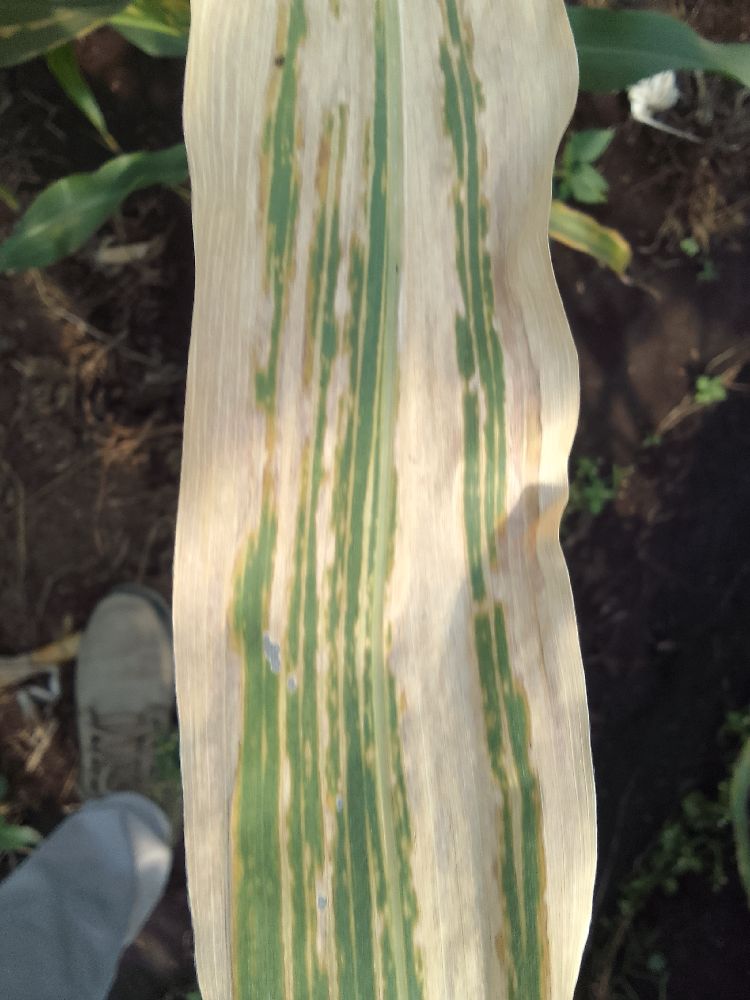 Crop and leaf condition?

maize, maize lethal necrosis
